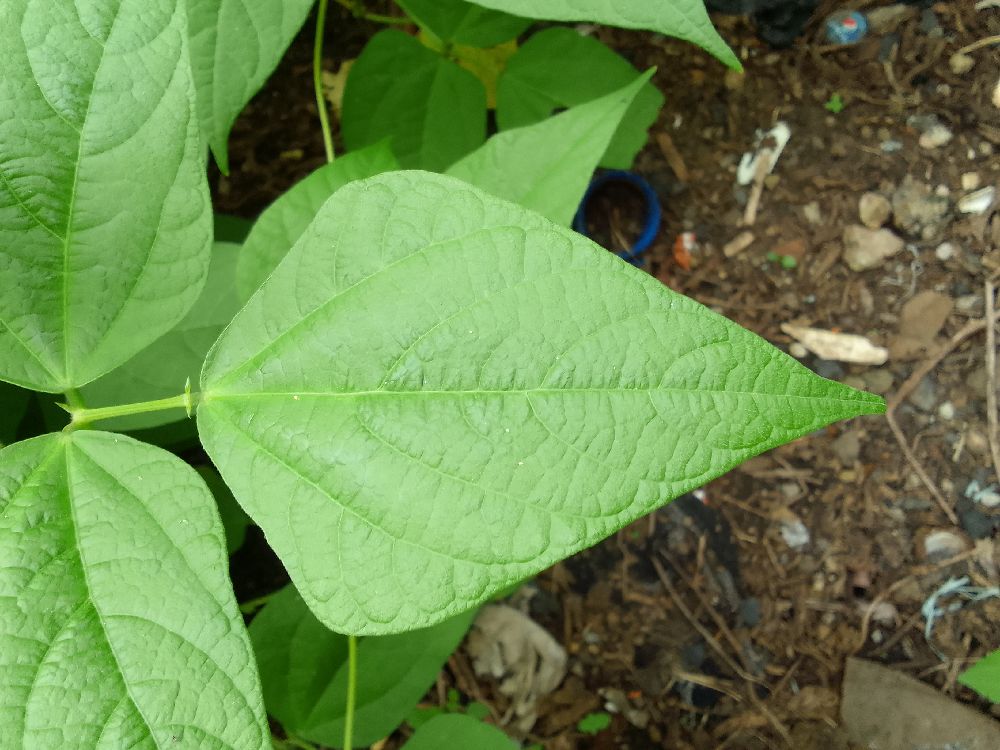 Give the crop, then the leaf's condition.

common bean, healthy
